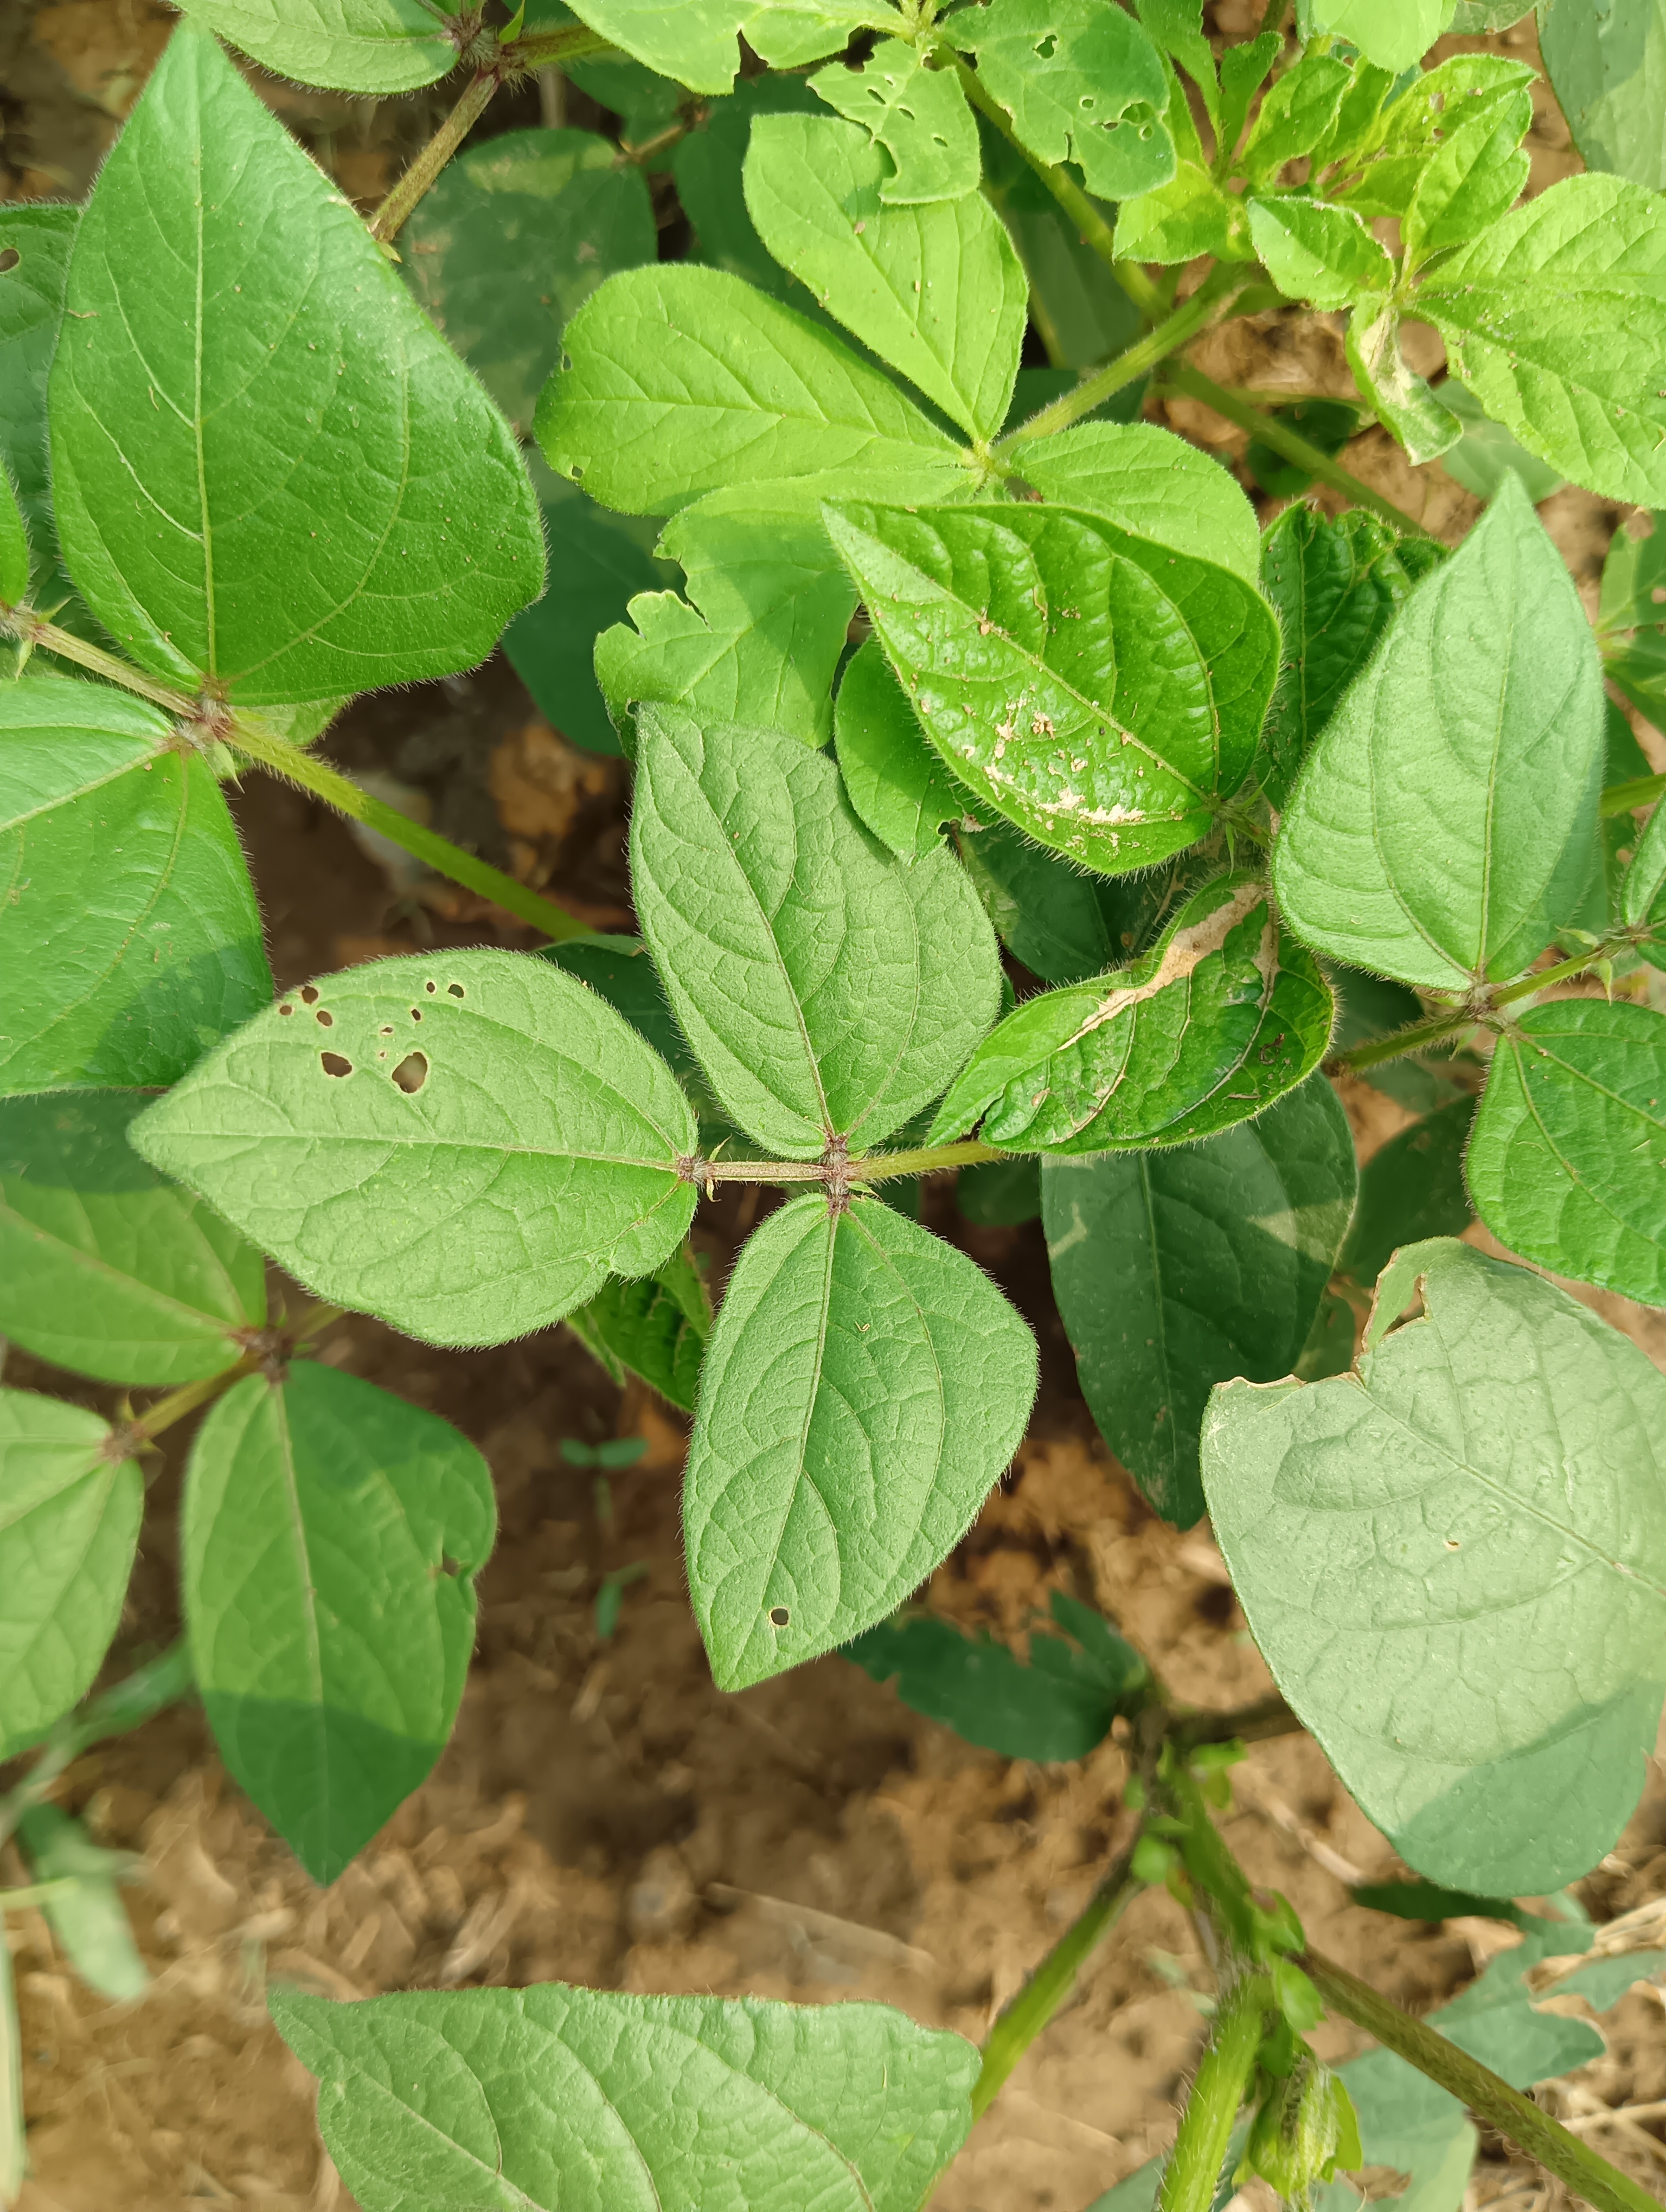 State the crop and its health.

mungbean, healthy
